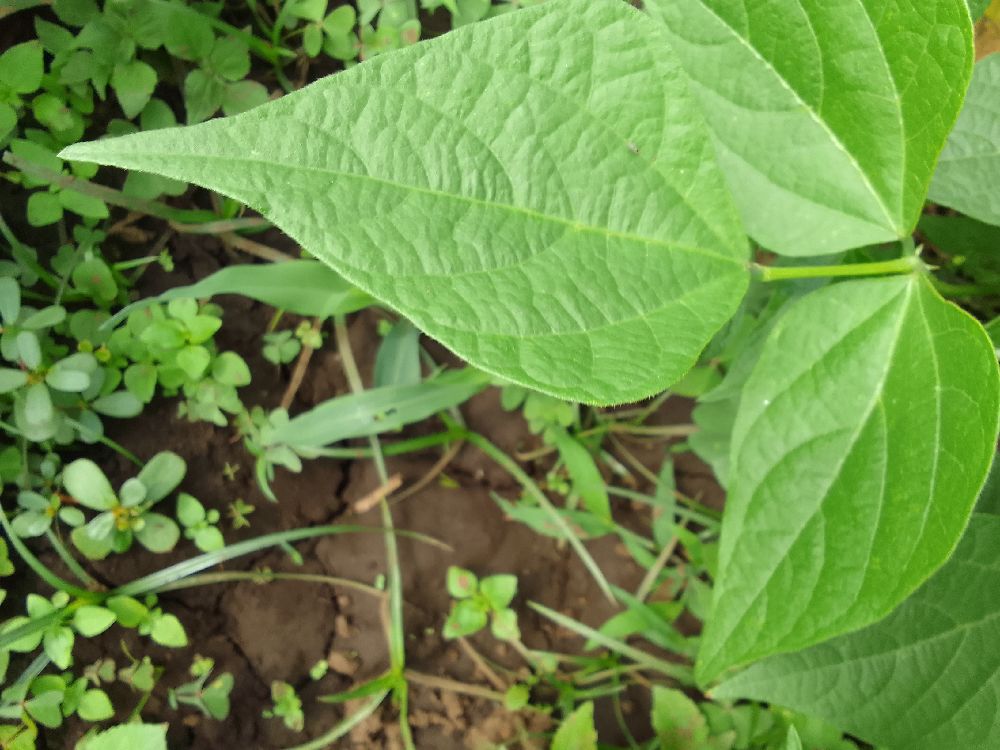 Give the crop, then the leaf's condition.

common bean, healthy
